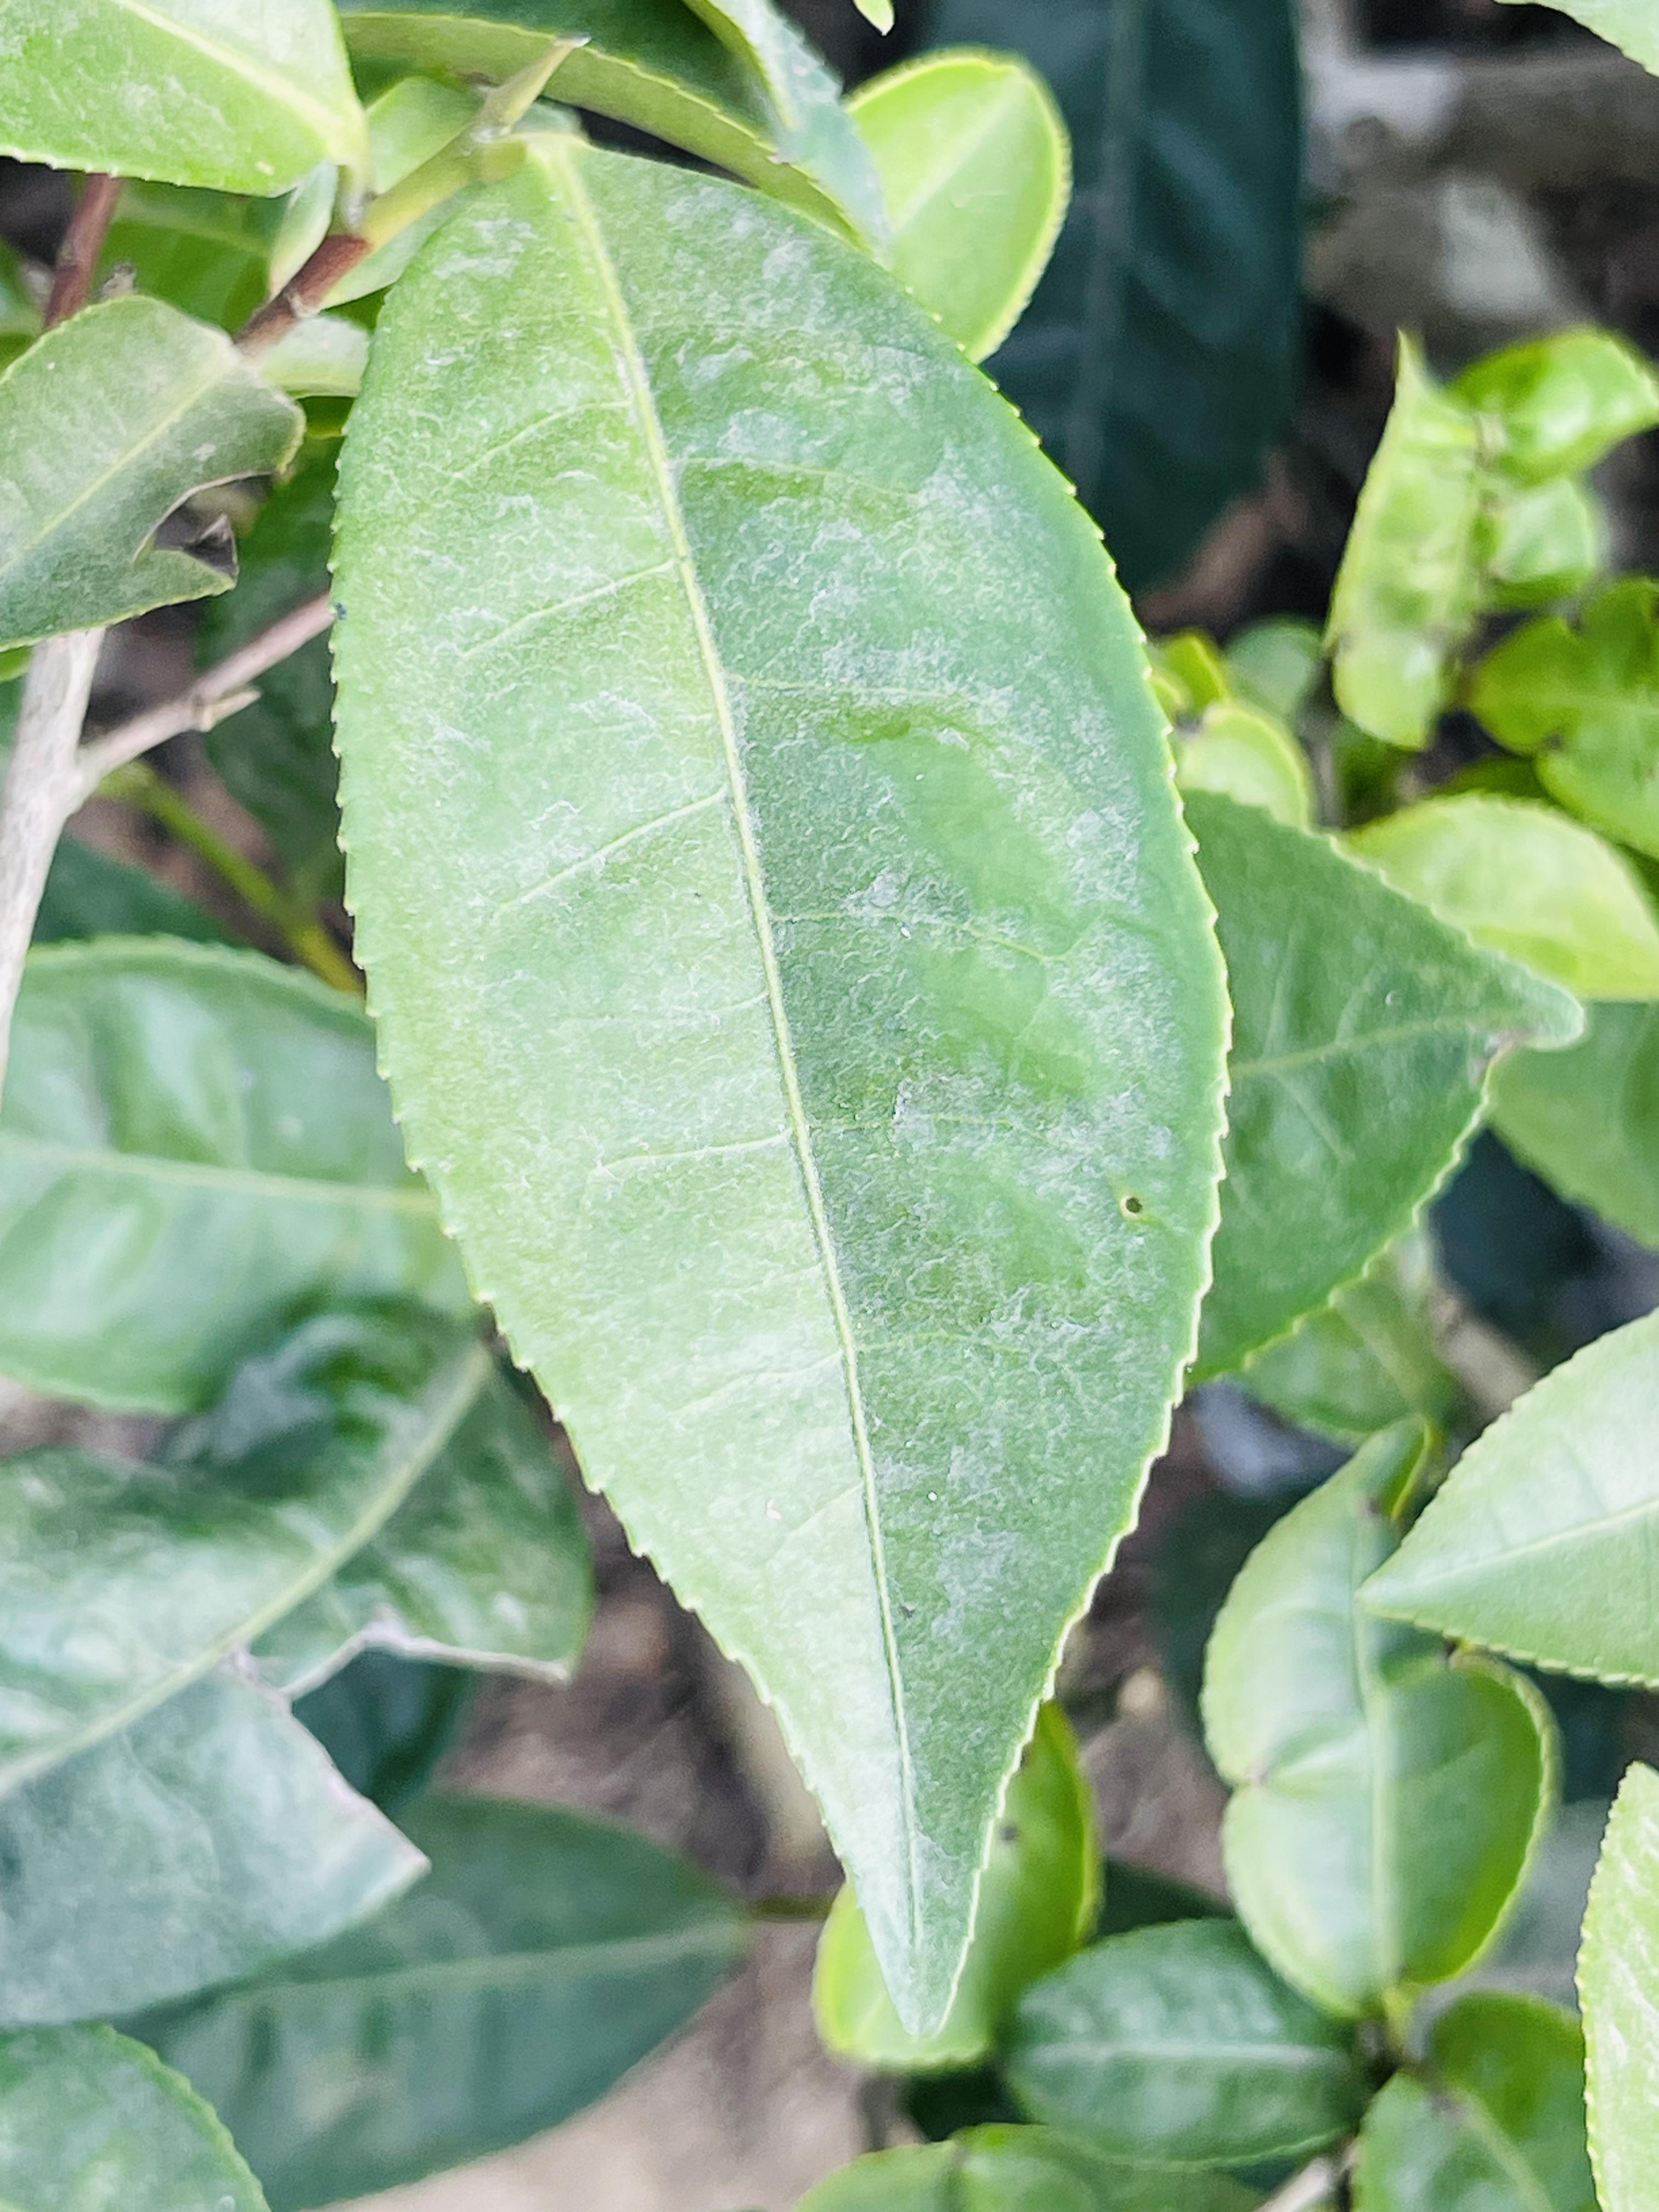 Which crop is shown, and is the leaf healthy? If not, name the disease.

tea, healthy leaf
